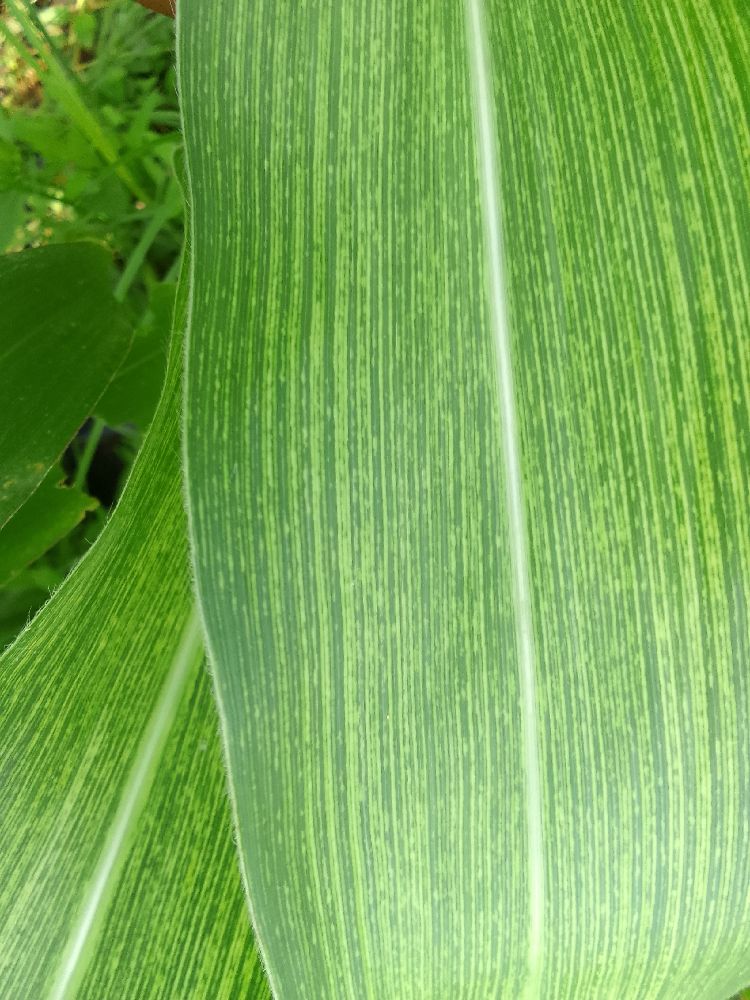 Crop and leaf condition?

maize, maize streak virus
